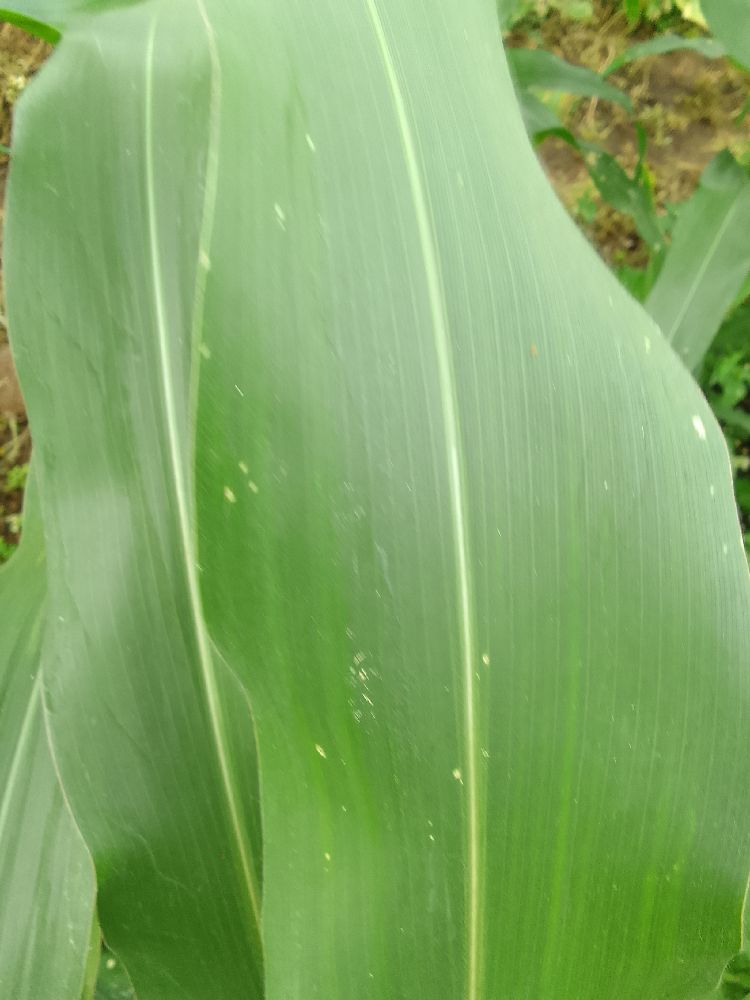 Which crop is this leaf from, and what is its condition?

maize, healthy
